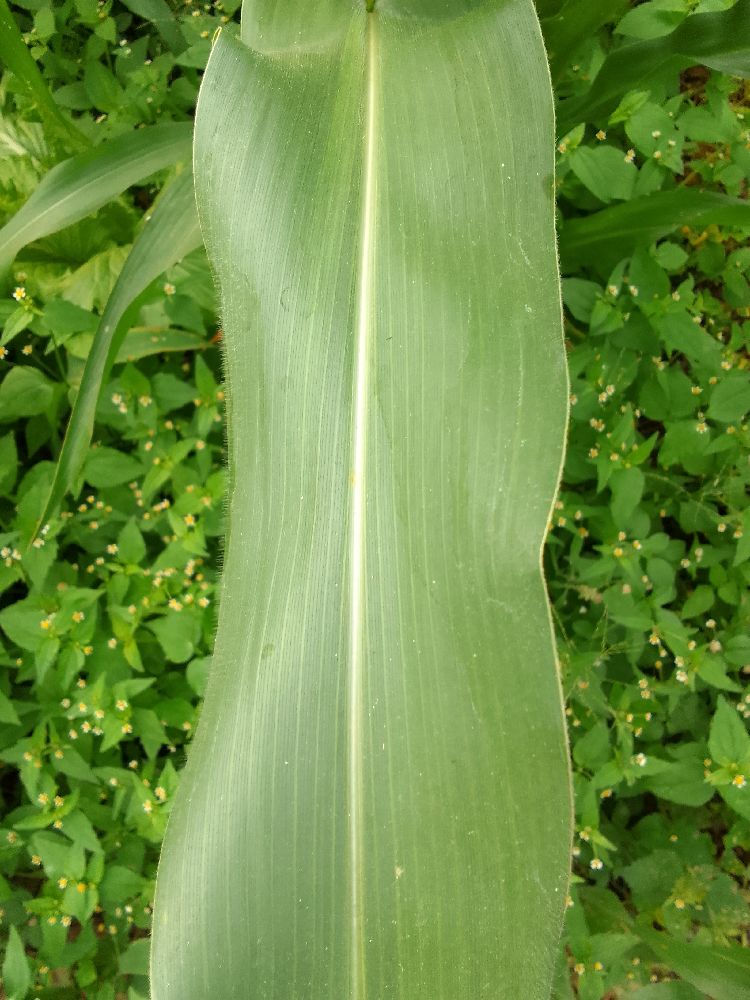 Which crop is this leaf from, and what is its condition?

maize, healthy
